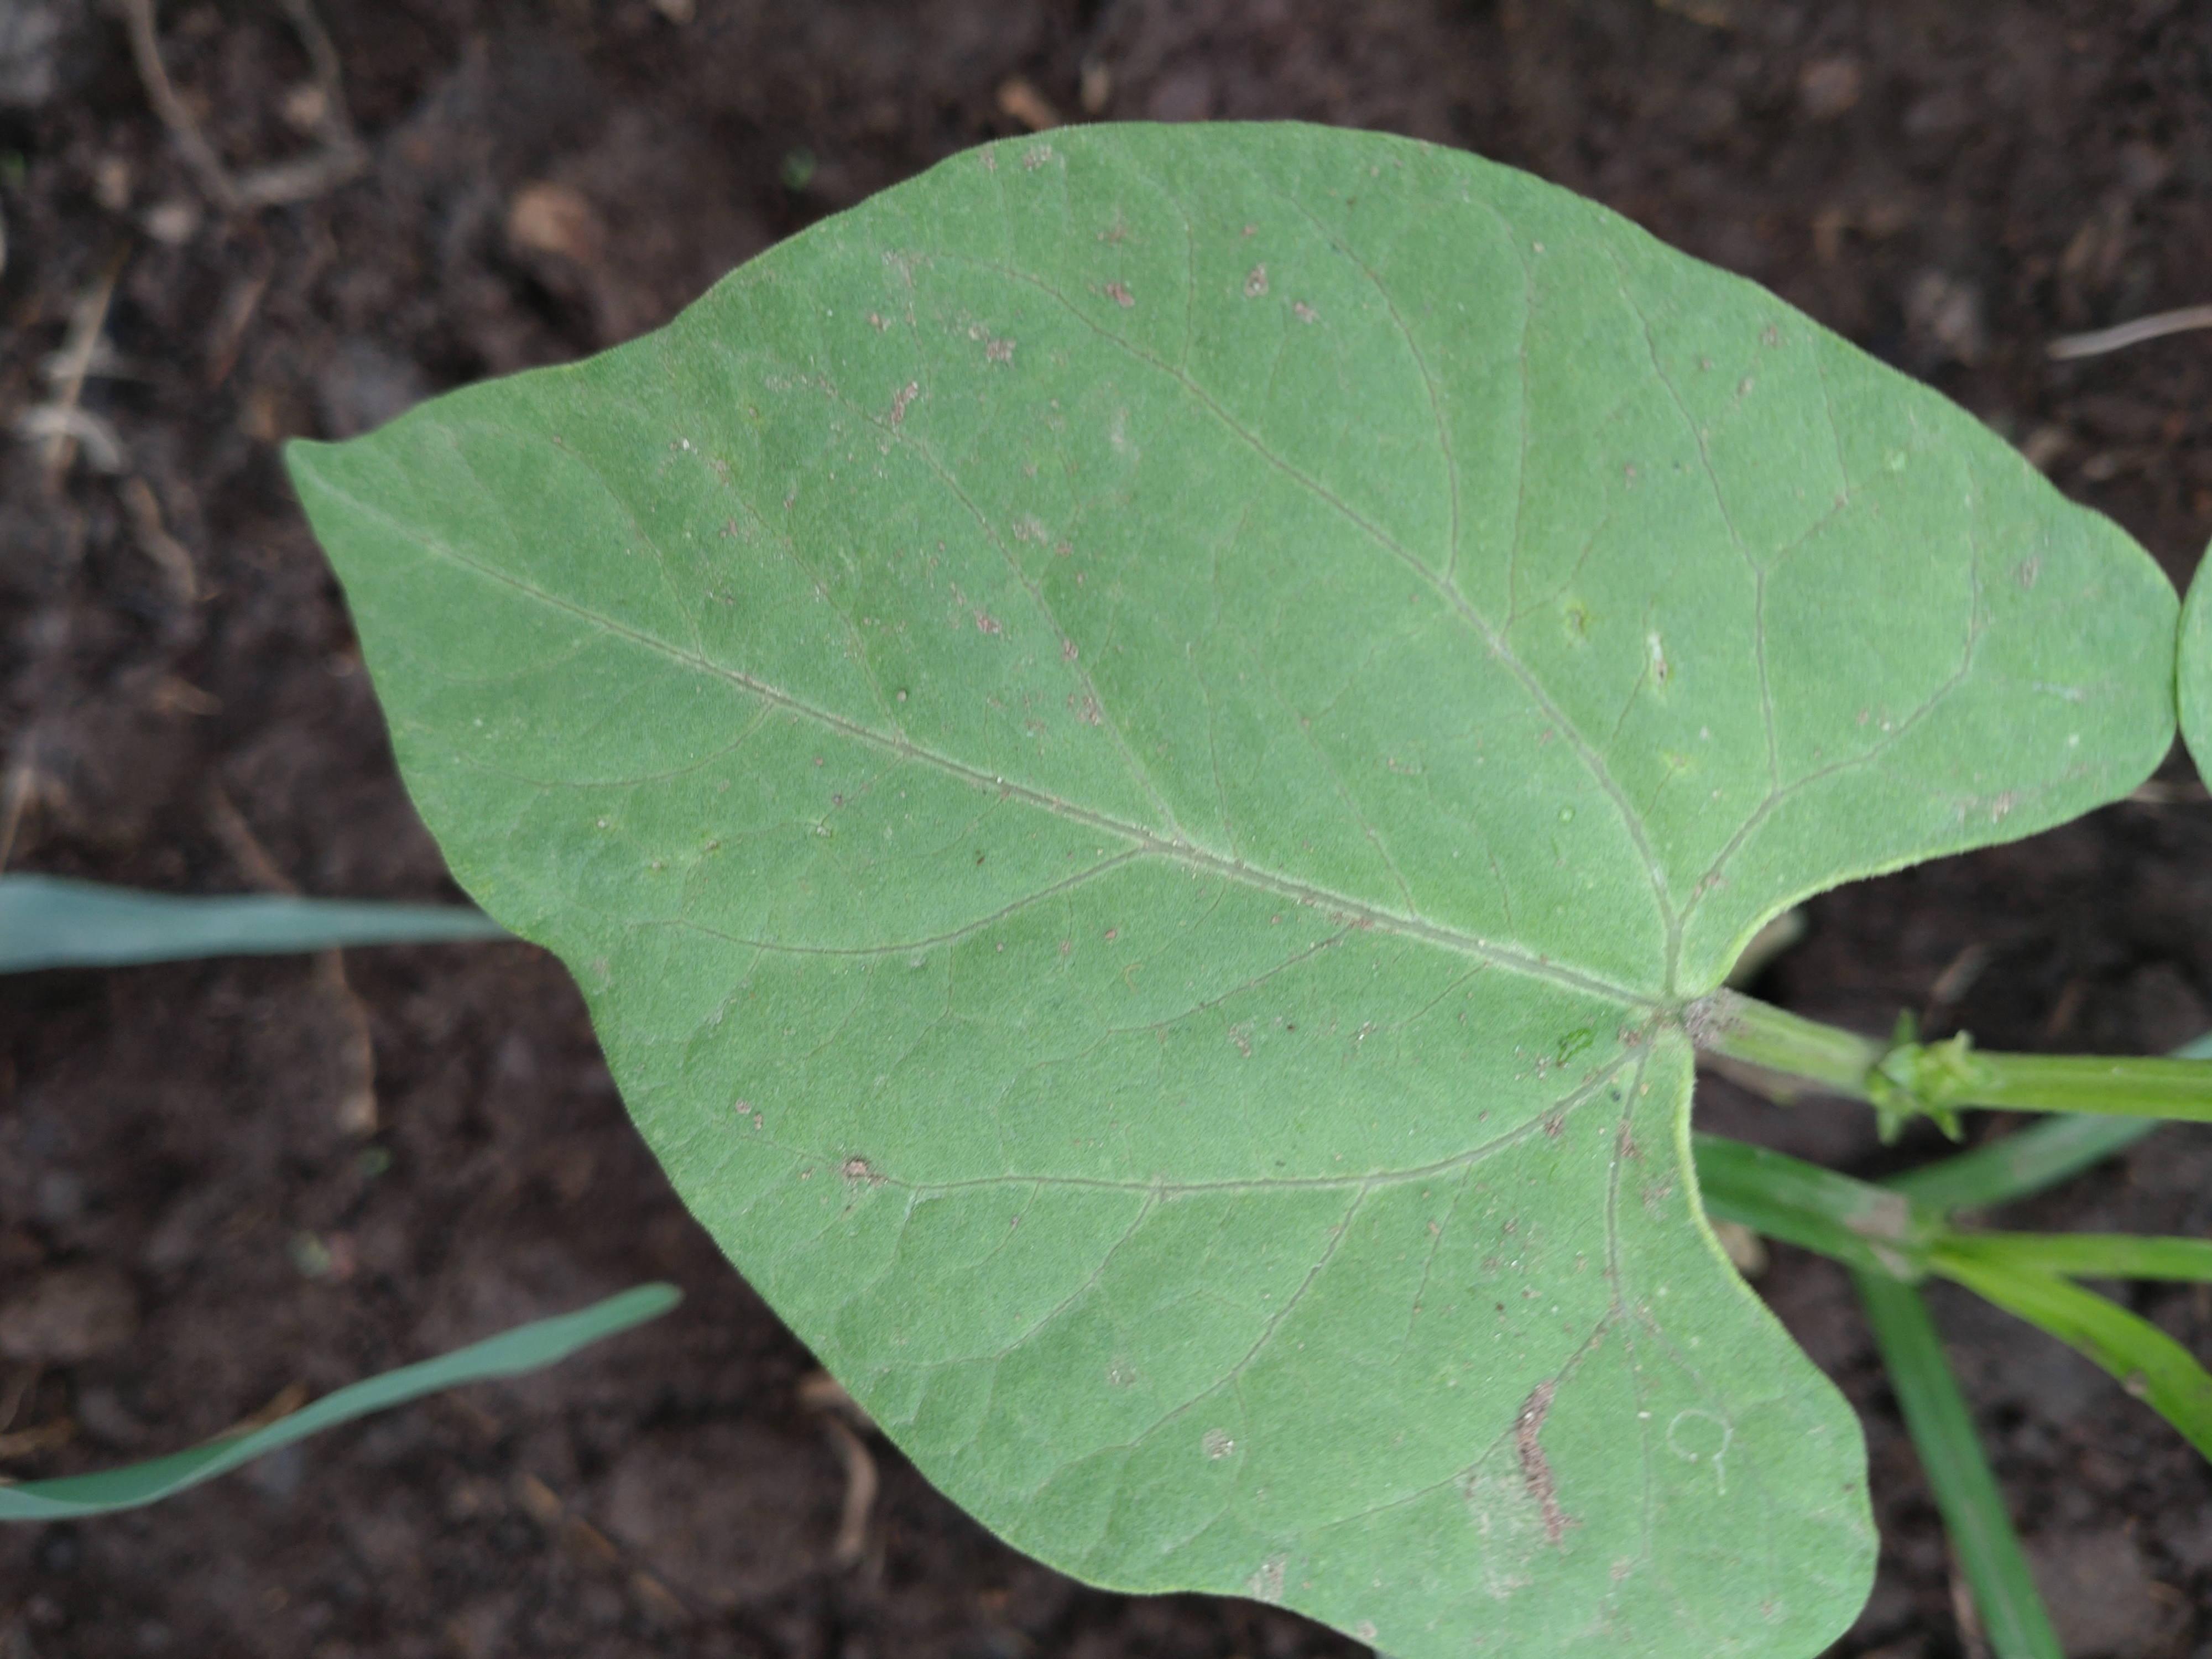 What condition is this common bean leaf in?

healthy
